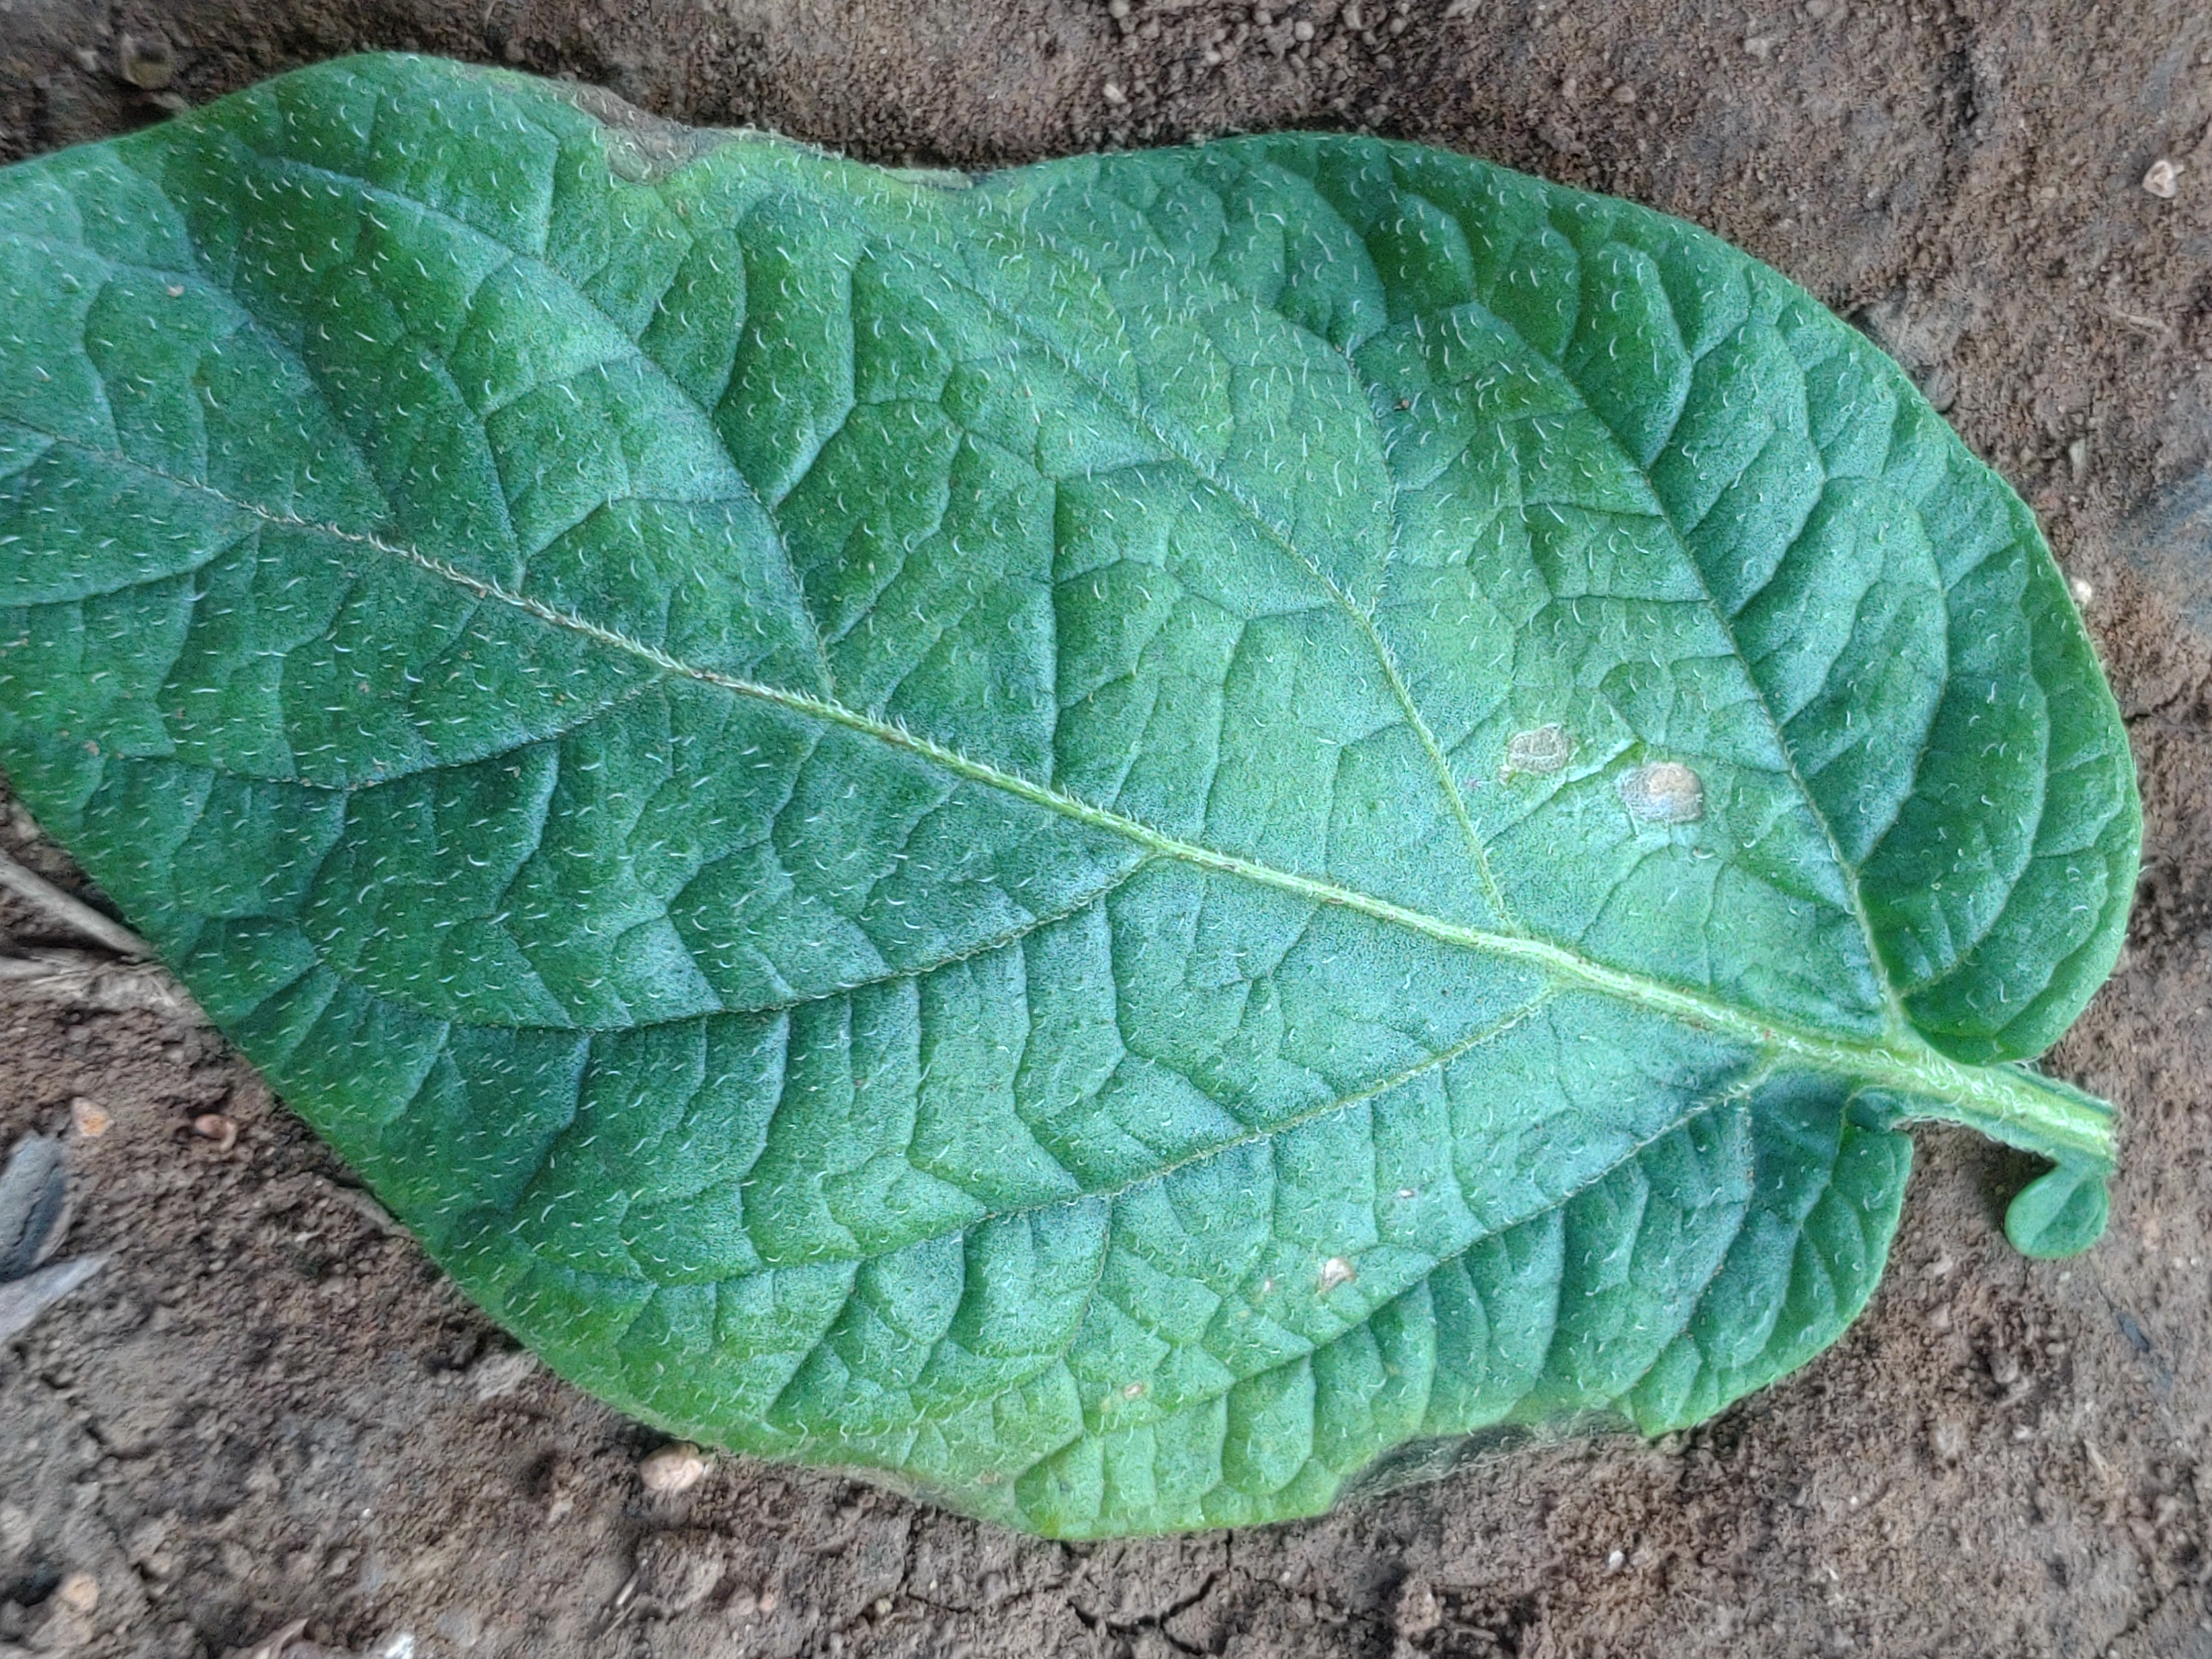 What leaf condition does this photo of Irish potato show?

early blight
